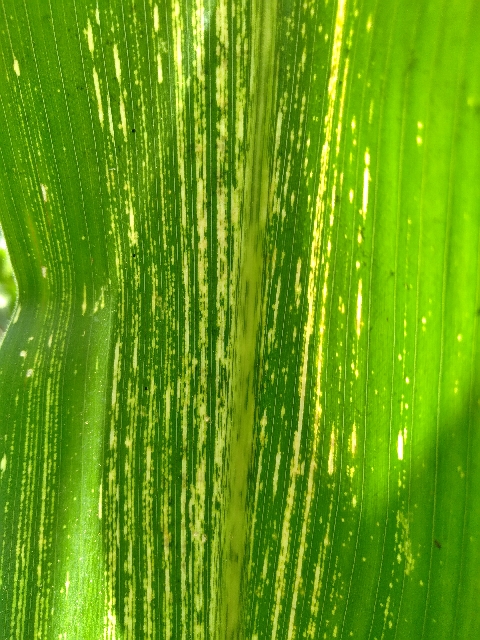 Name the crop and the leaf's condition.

maize, maize streak virus
